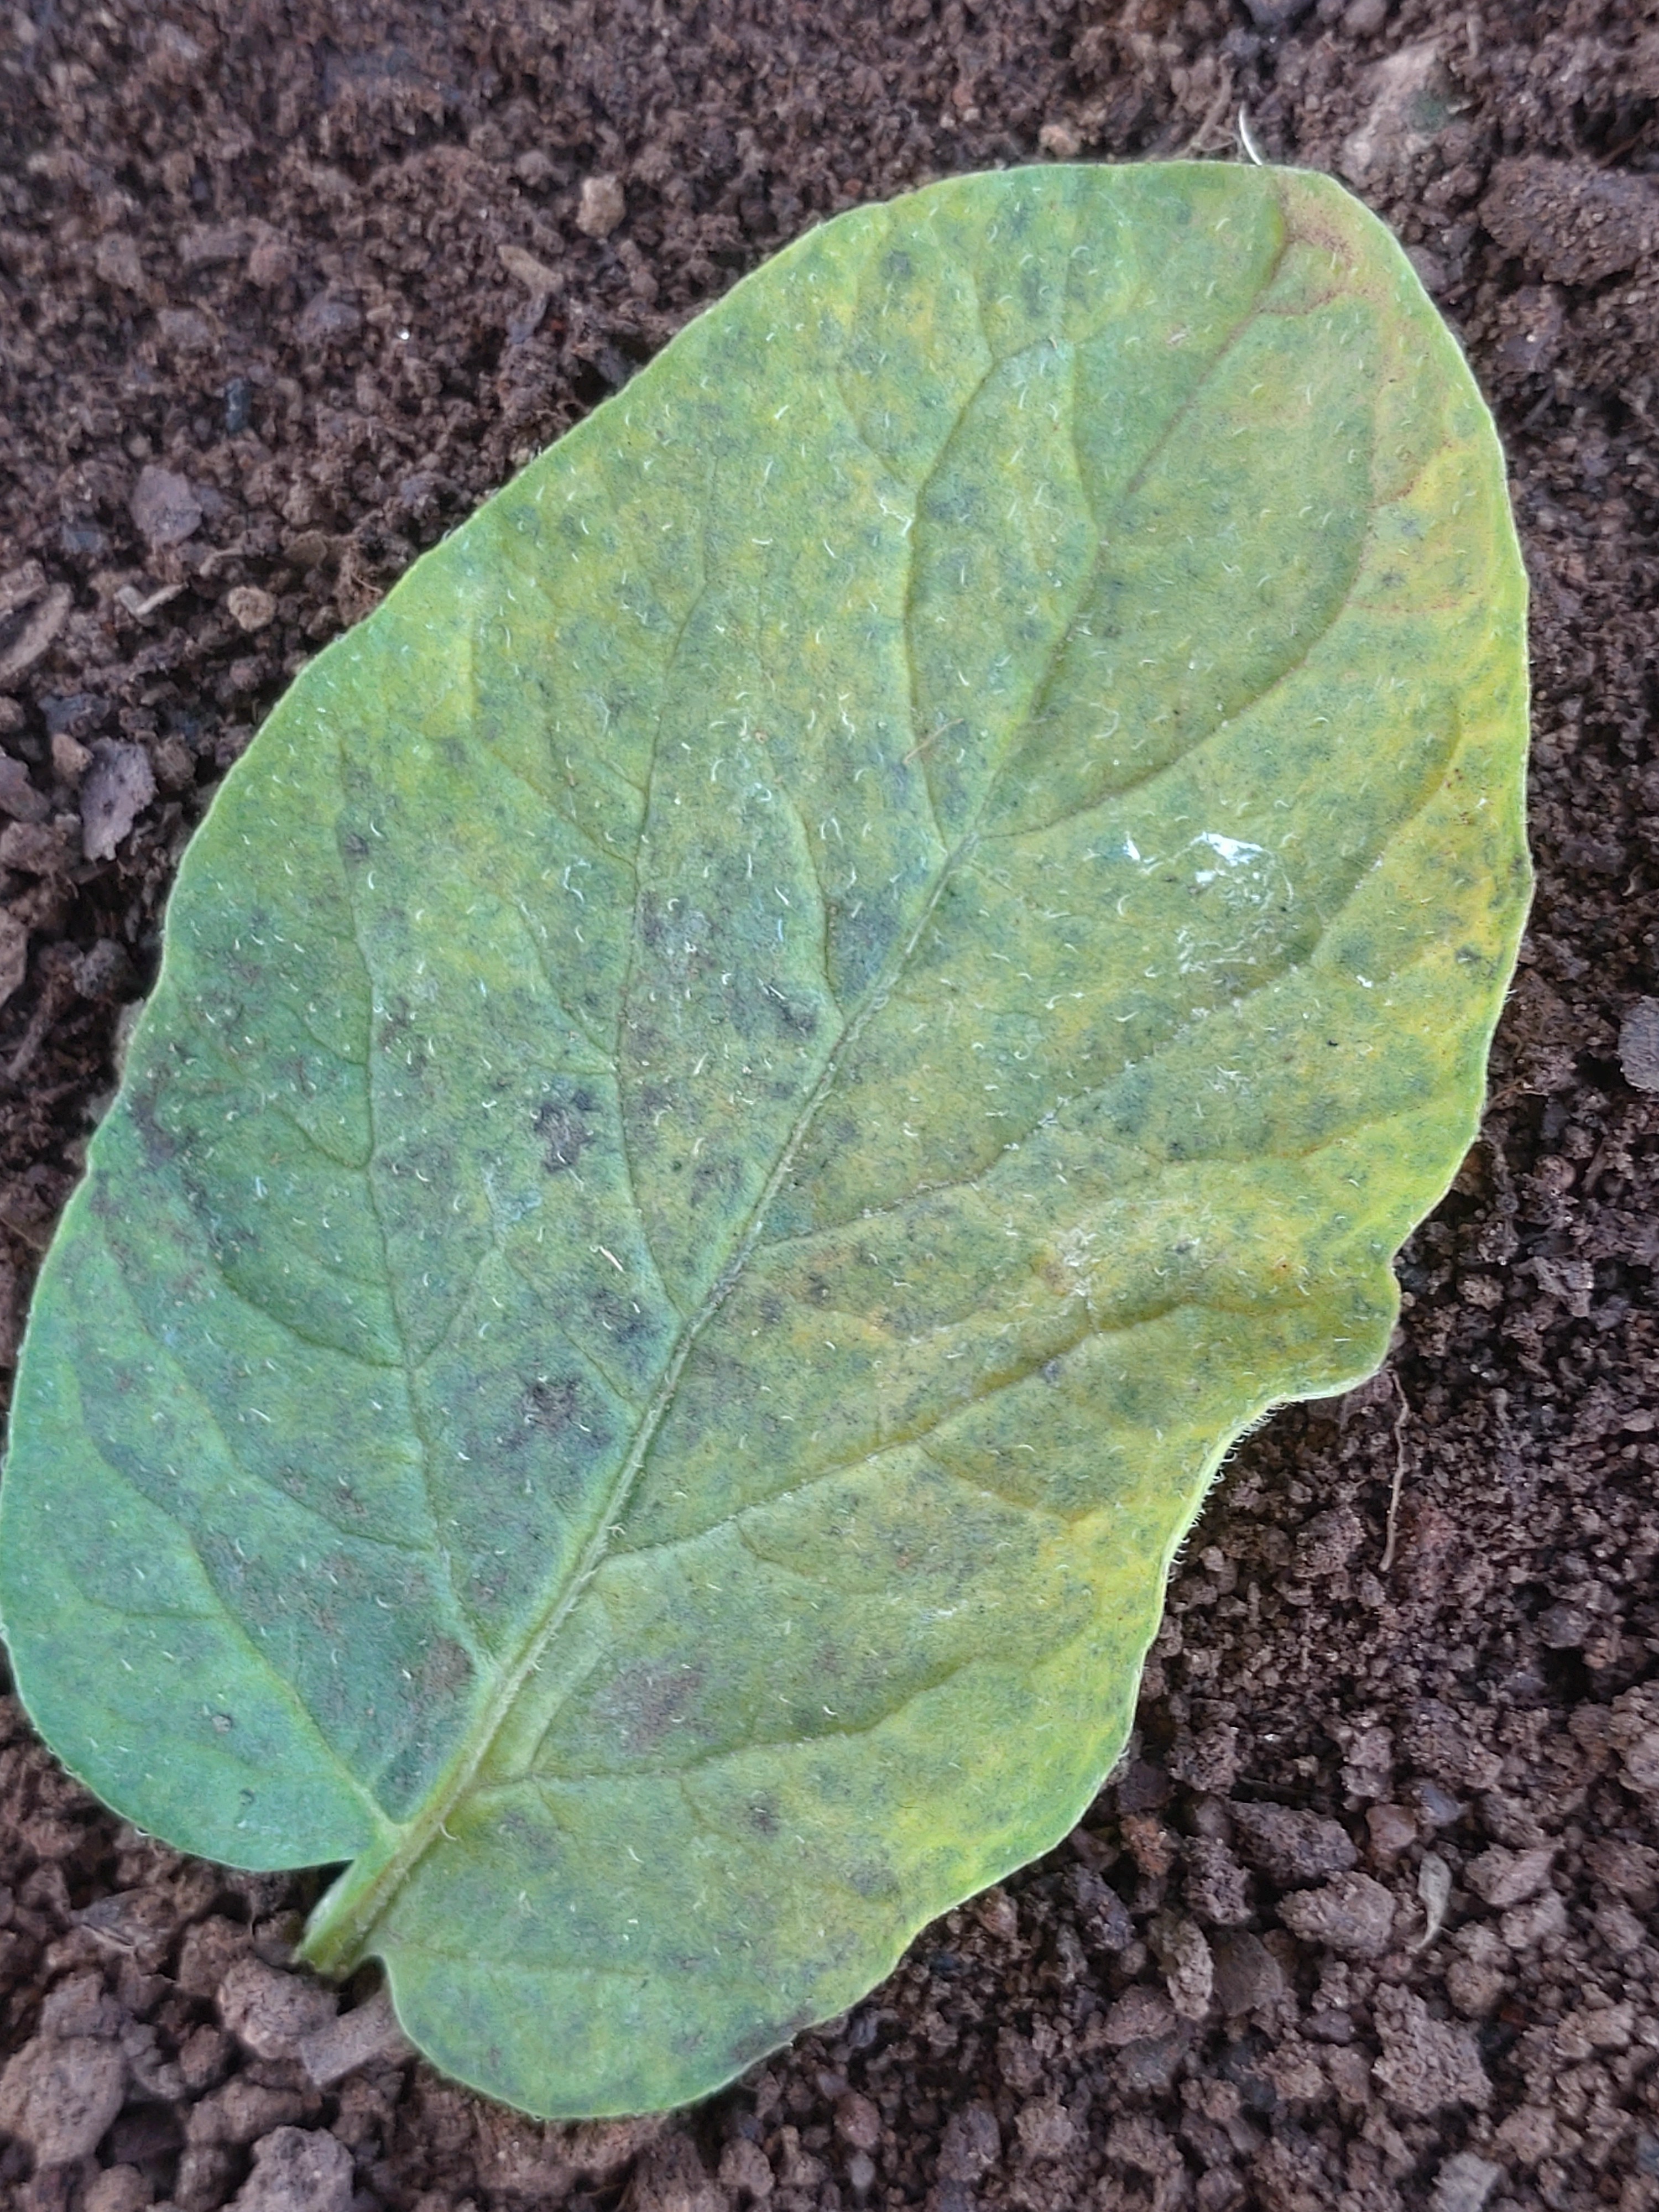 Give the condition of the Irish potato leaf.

late blight
